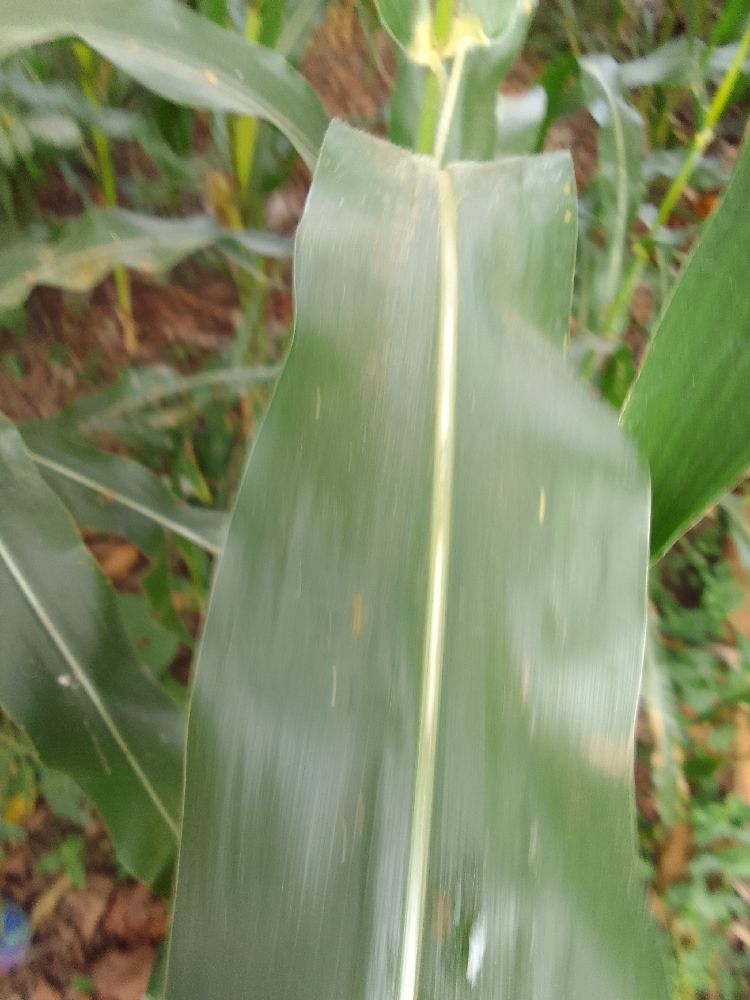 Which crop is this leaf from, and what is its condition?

maize, healthy
